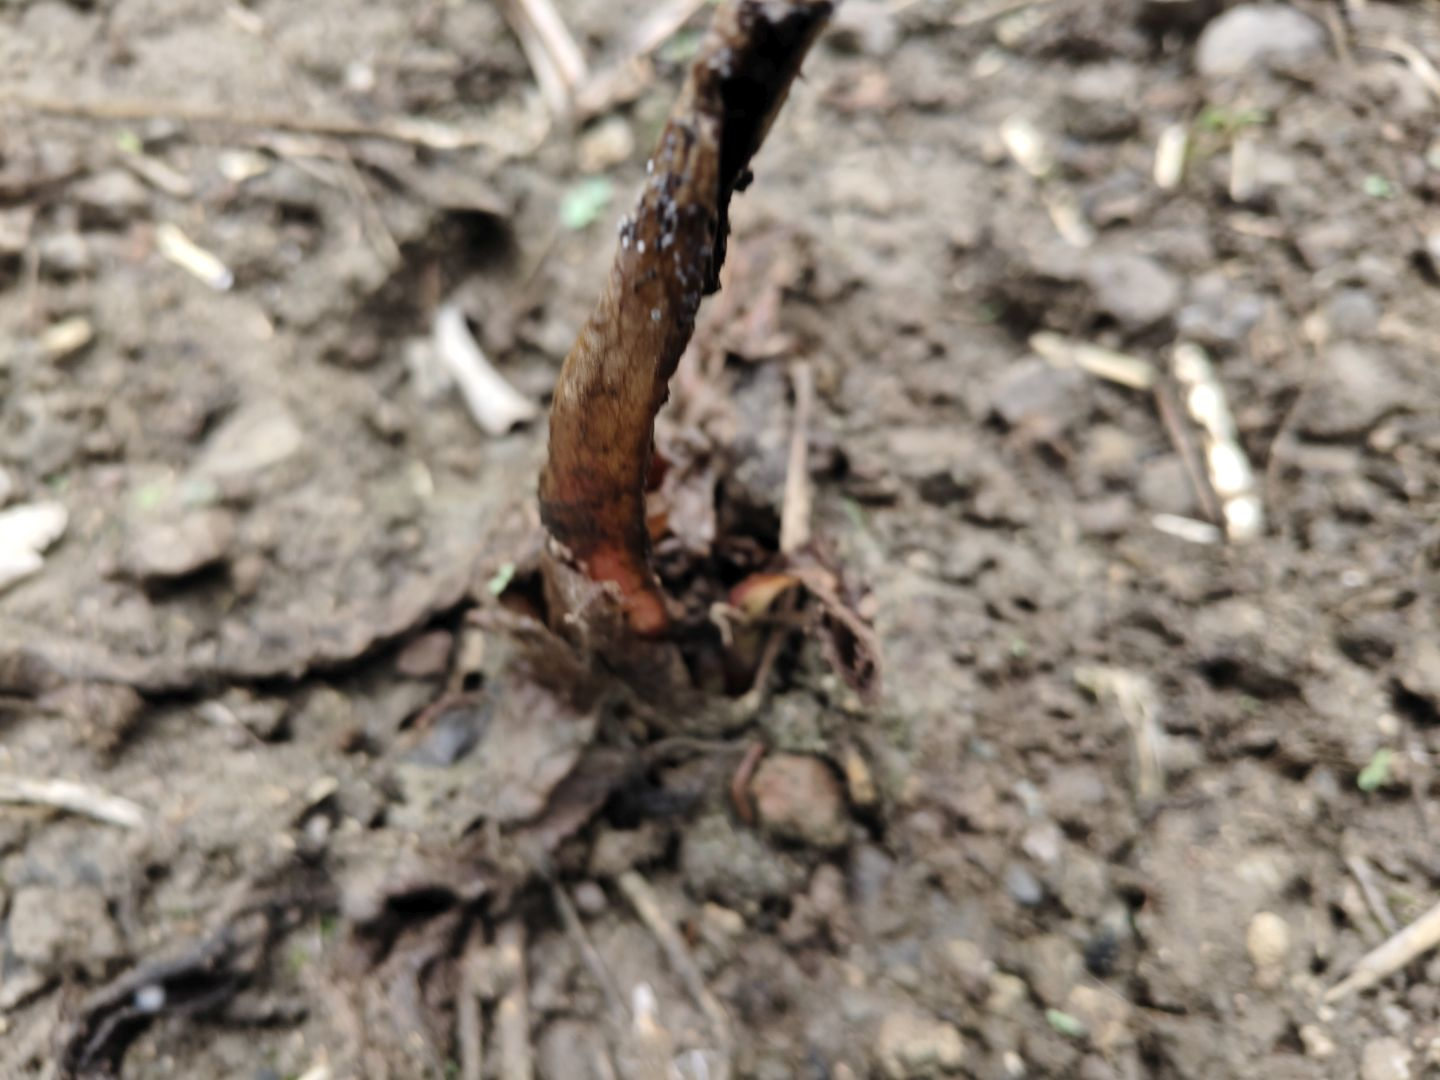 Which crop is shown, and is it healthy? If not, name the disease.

taro, root rot
